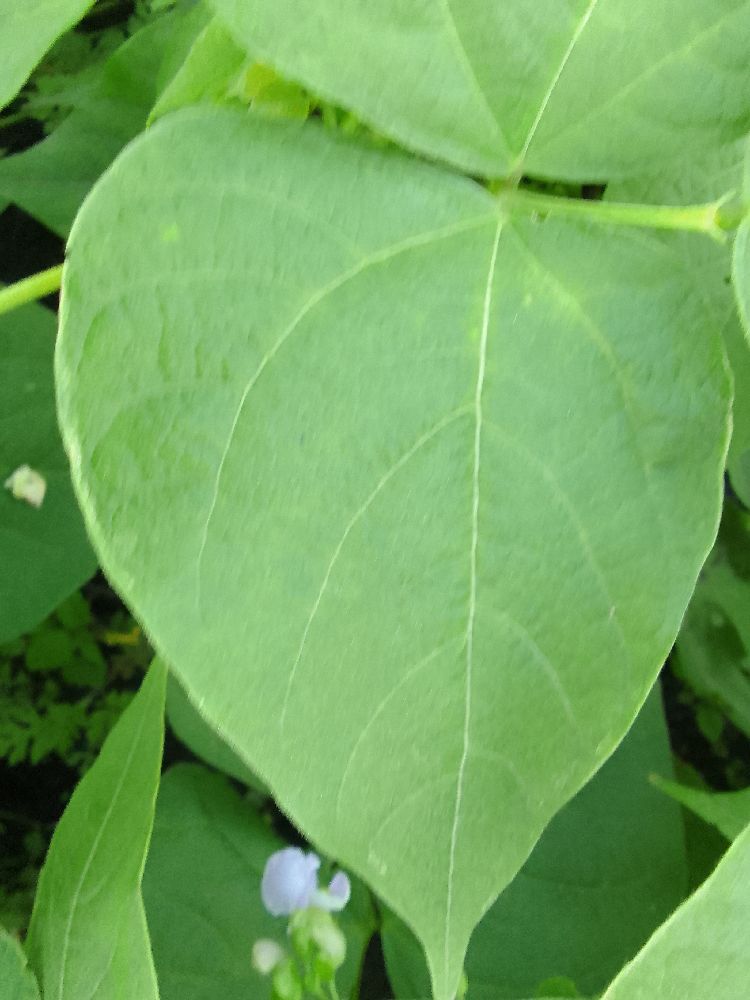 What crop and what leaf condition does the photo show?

common bean, healthy
